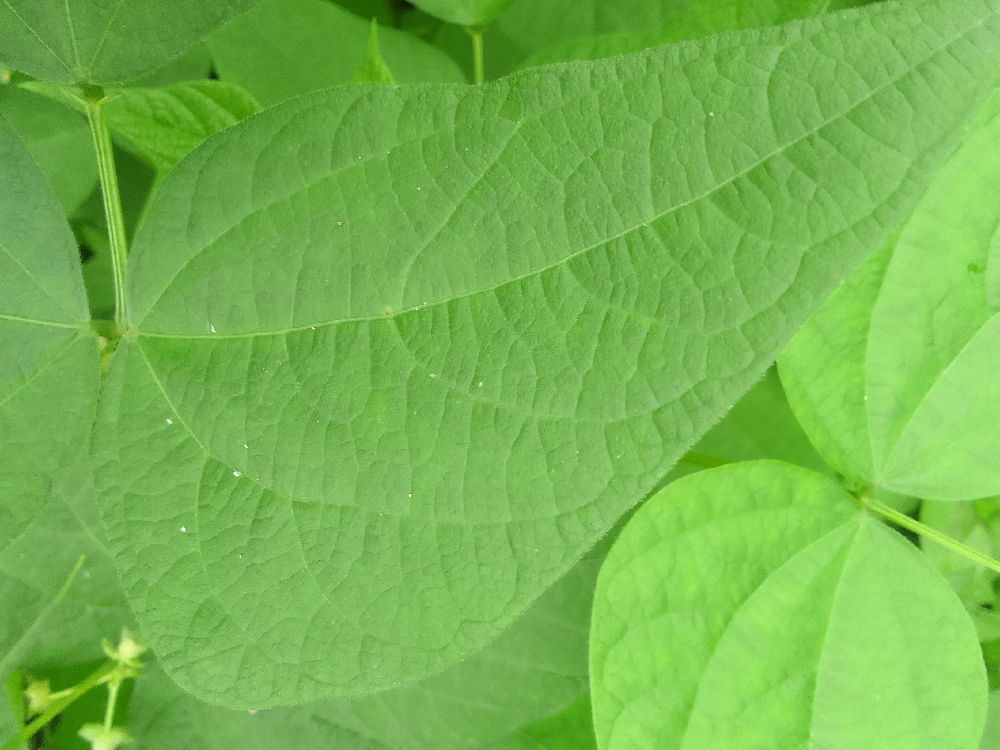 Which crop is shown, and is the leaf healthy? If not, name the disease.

common bean, healthy
